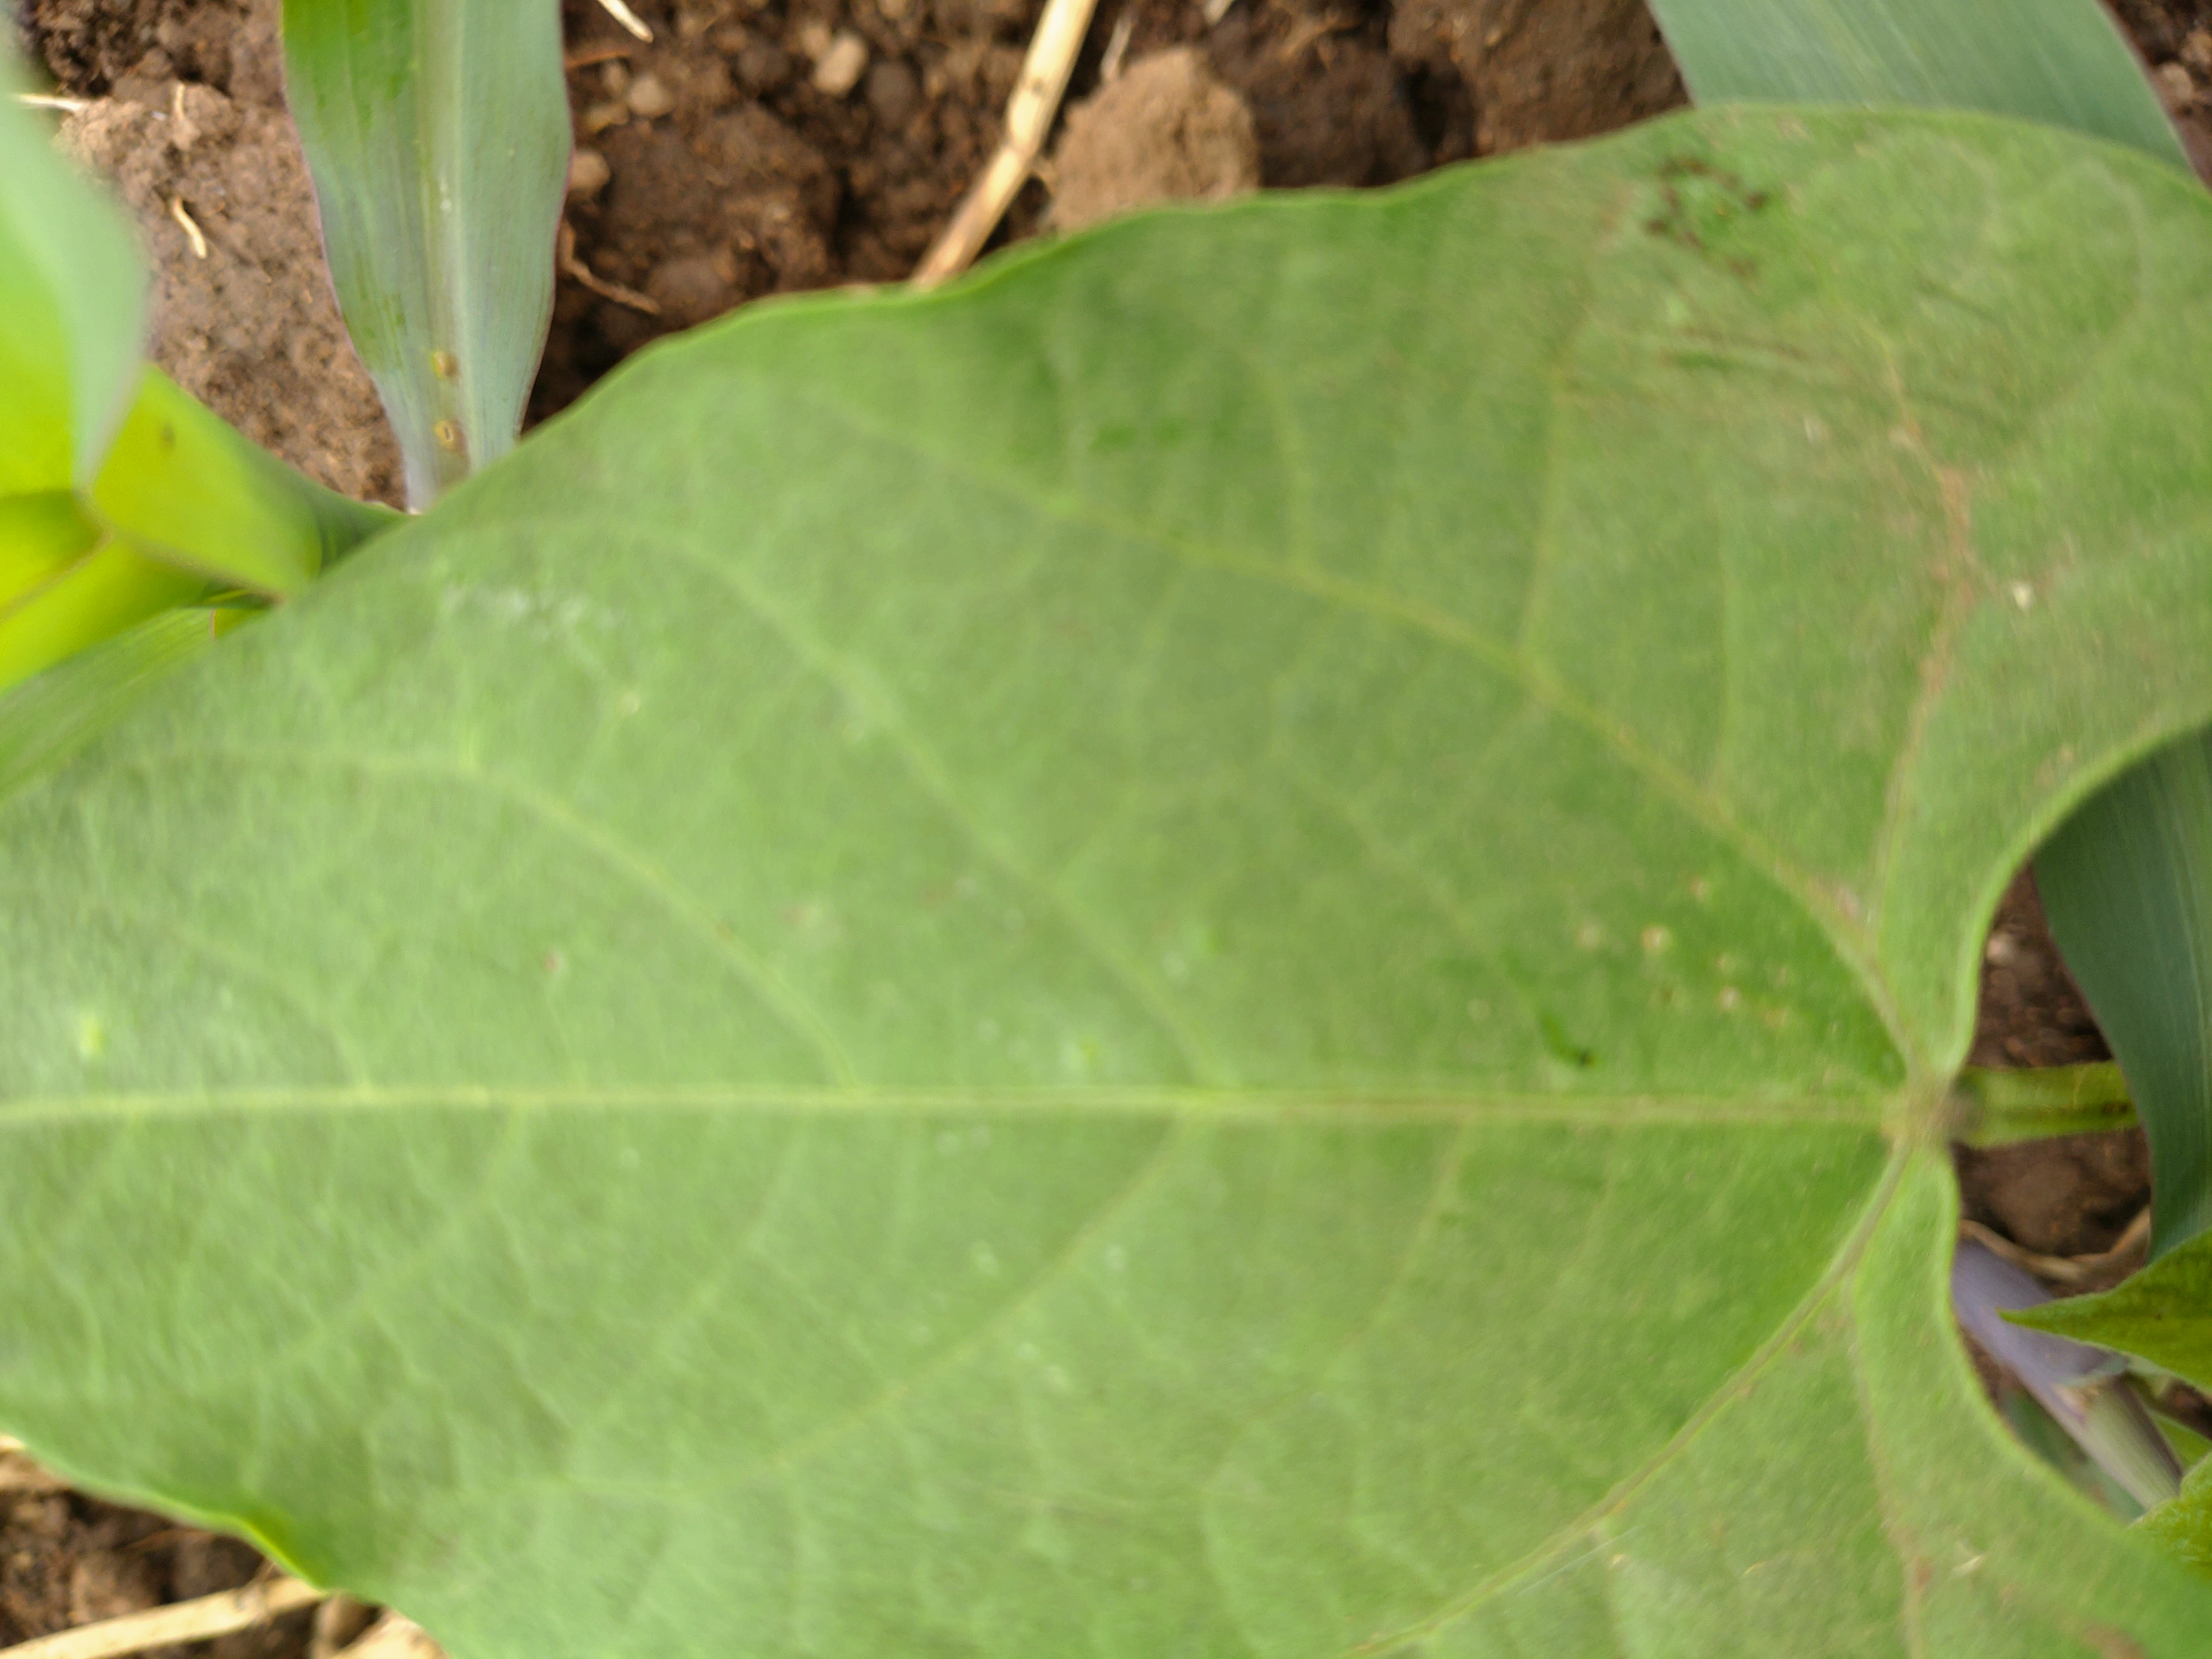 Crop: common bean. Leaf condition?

healthy
